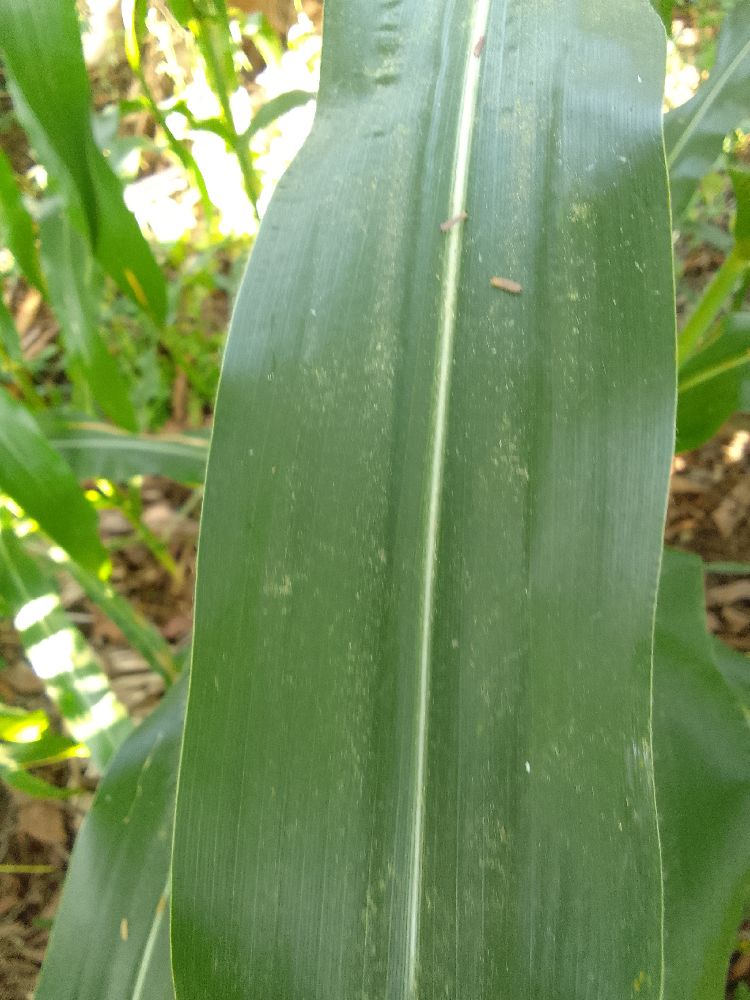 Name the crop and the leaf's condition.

maize, healthy
